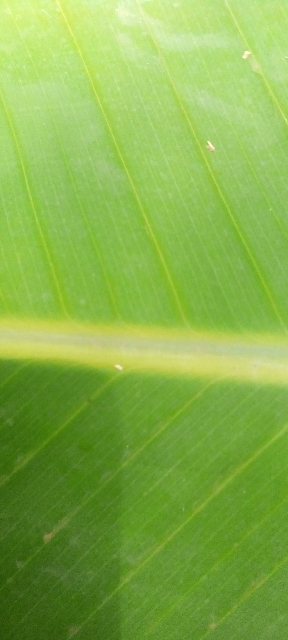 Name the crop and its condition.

banana, healthy
